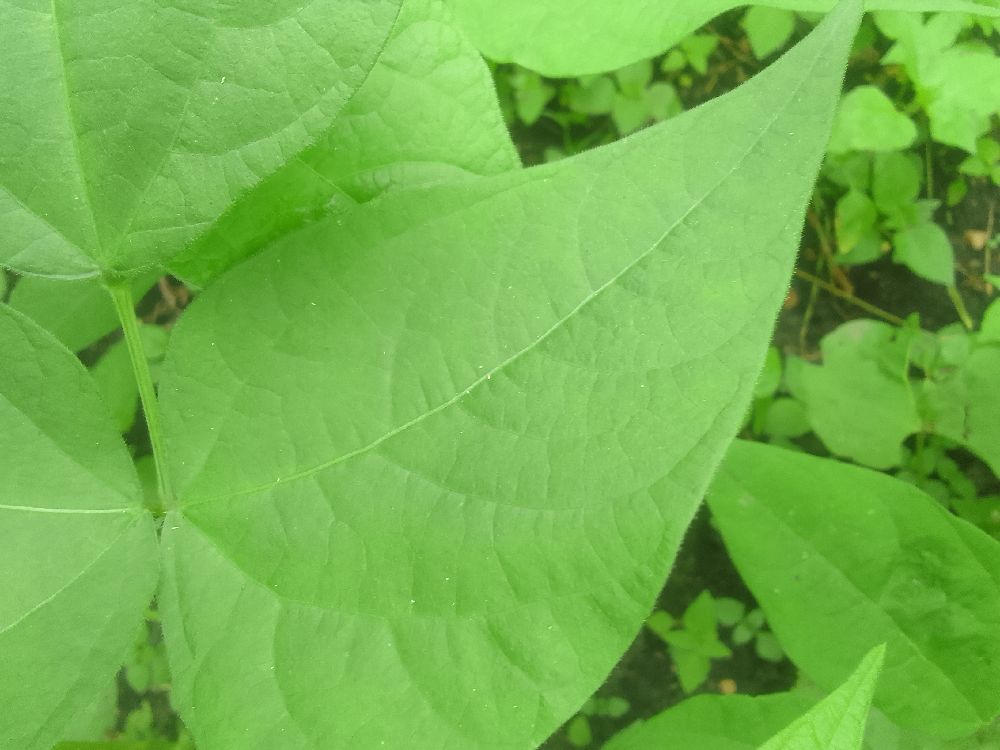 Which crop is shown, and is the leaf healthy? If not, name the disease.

common bean, healthy
